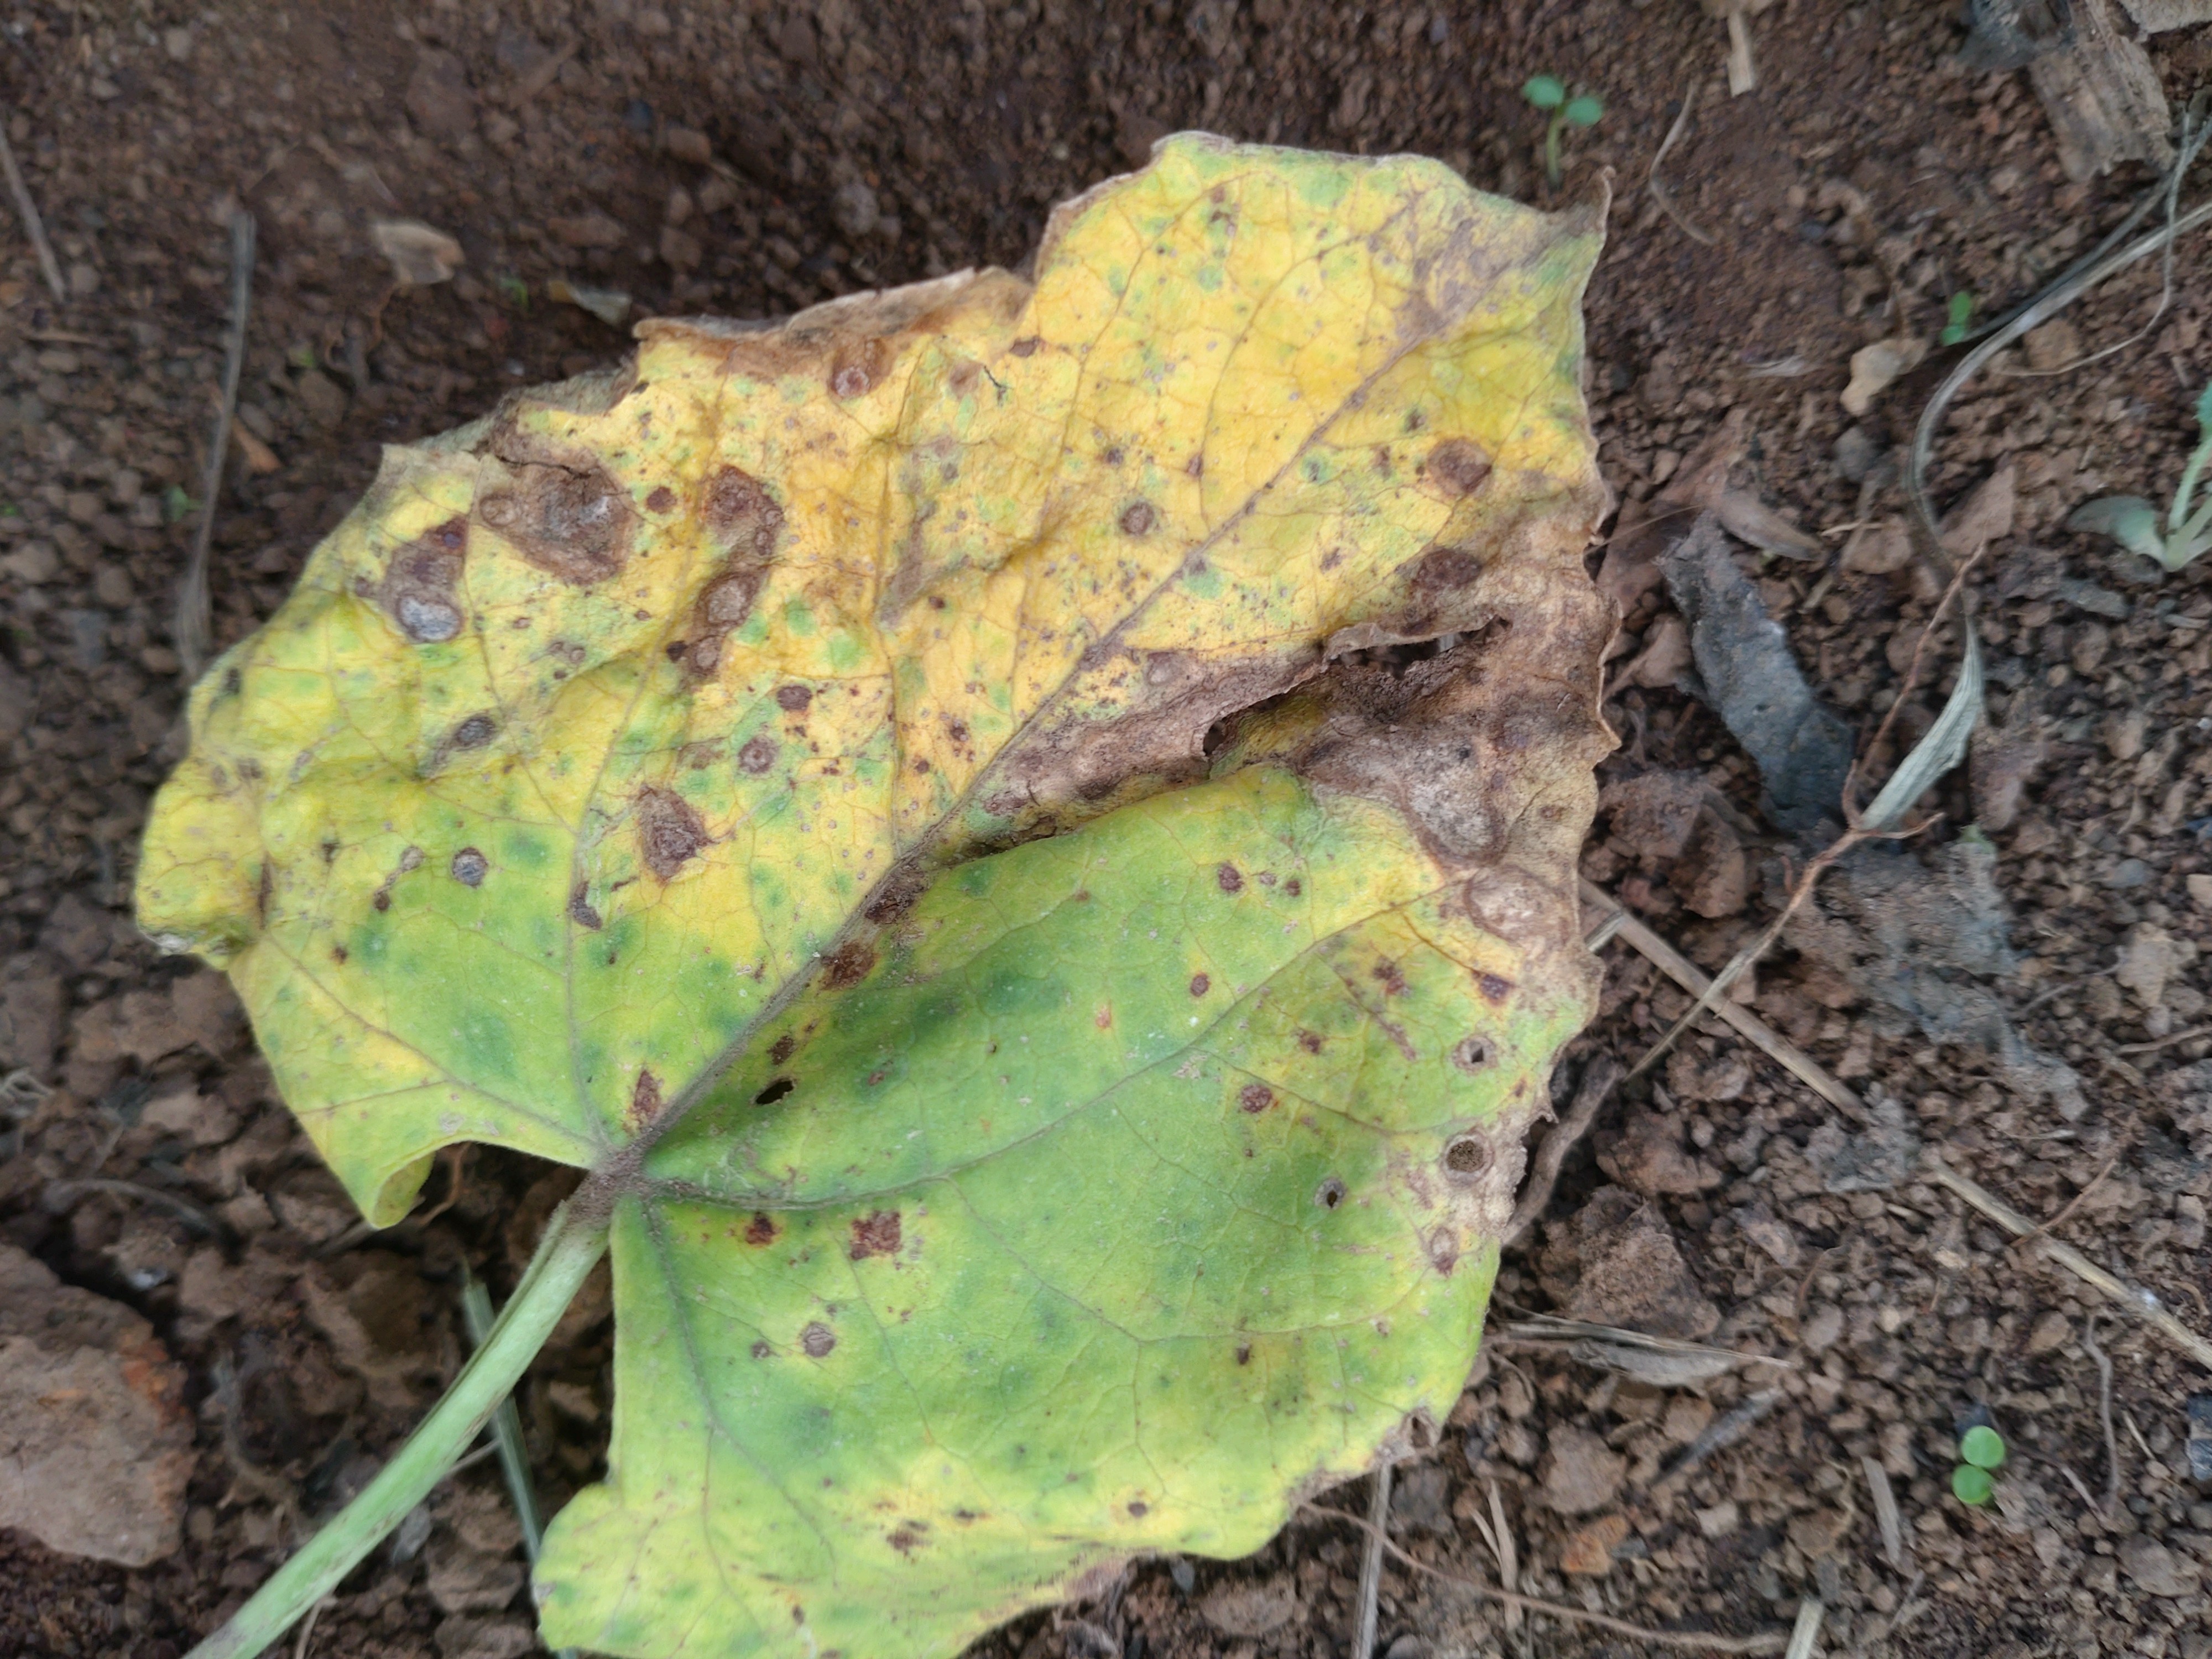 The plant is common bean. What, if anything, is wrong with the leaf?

rust
